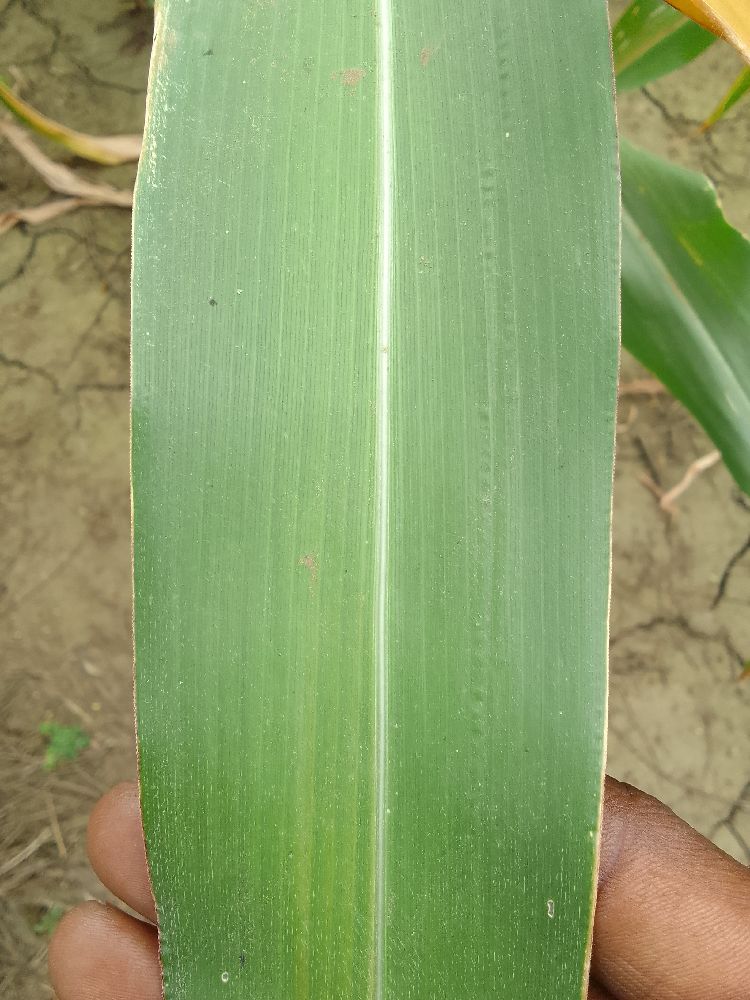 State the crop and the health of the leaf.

maize, healthy
